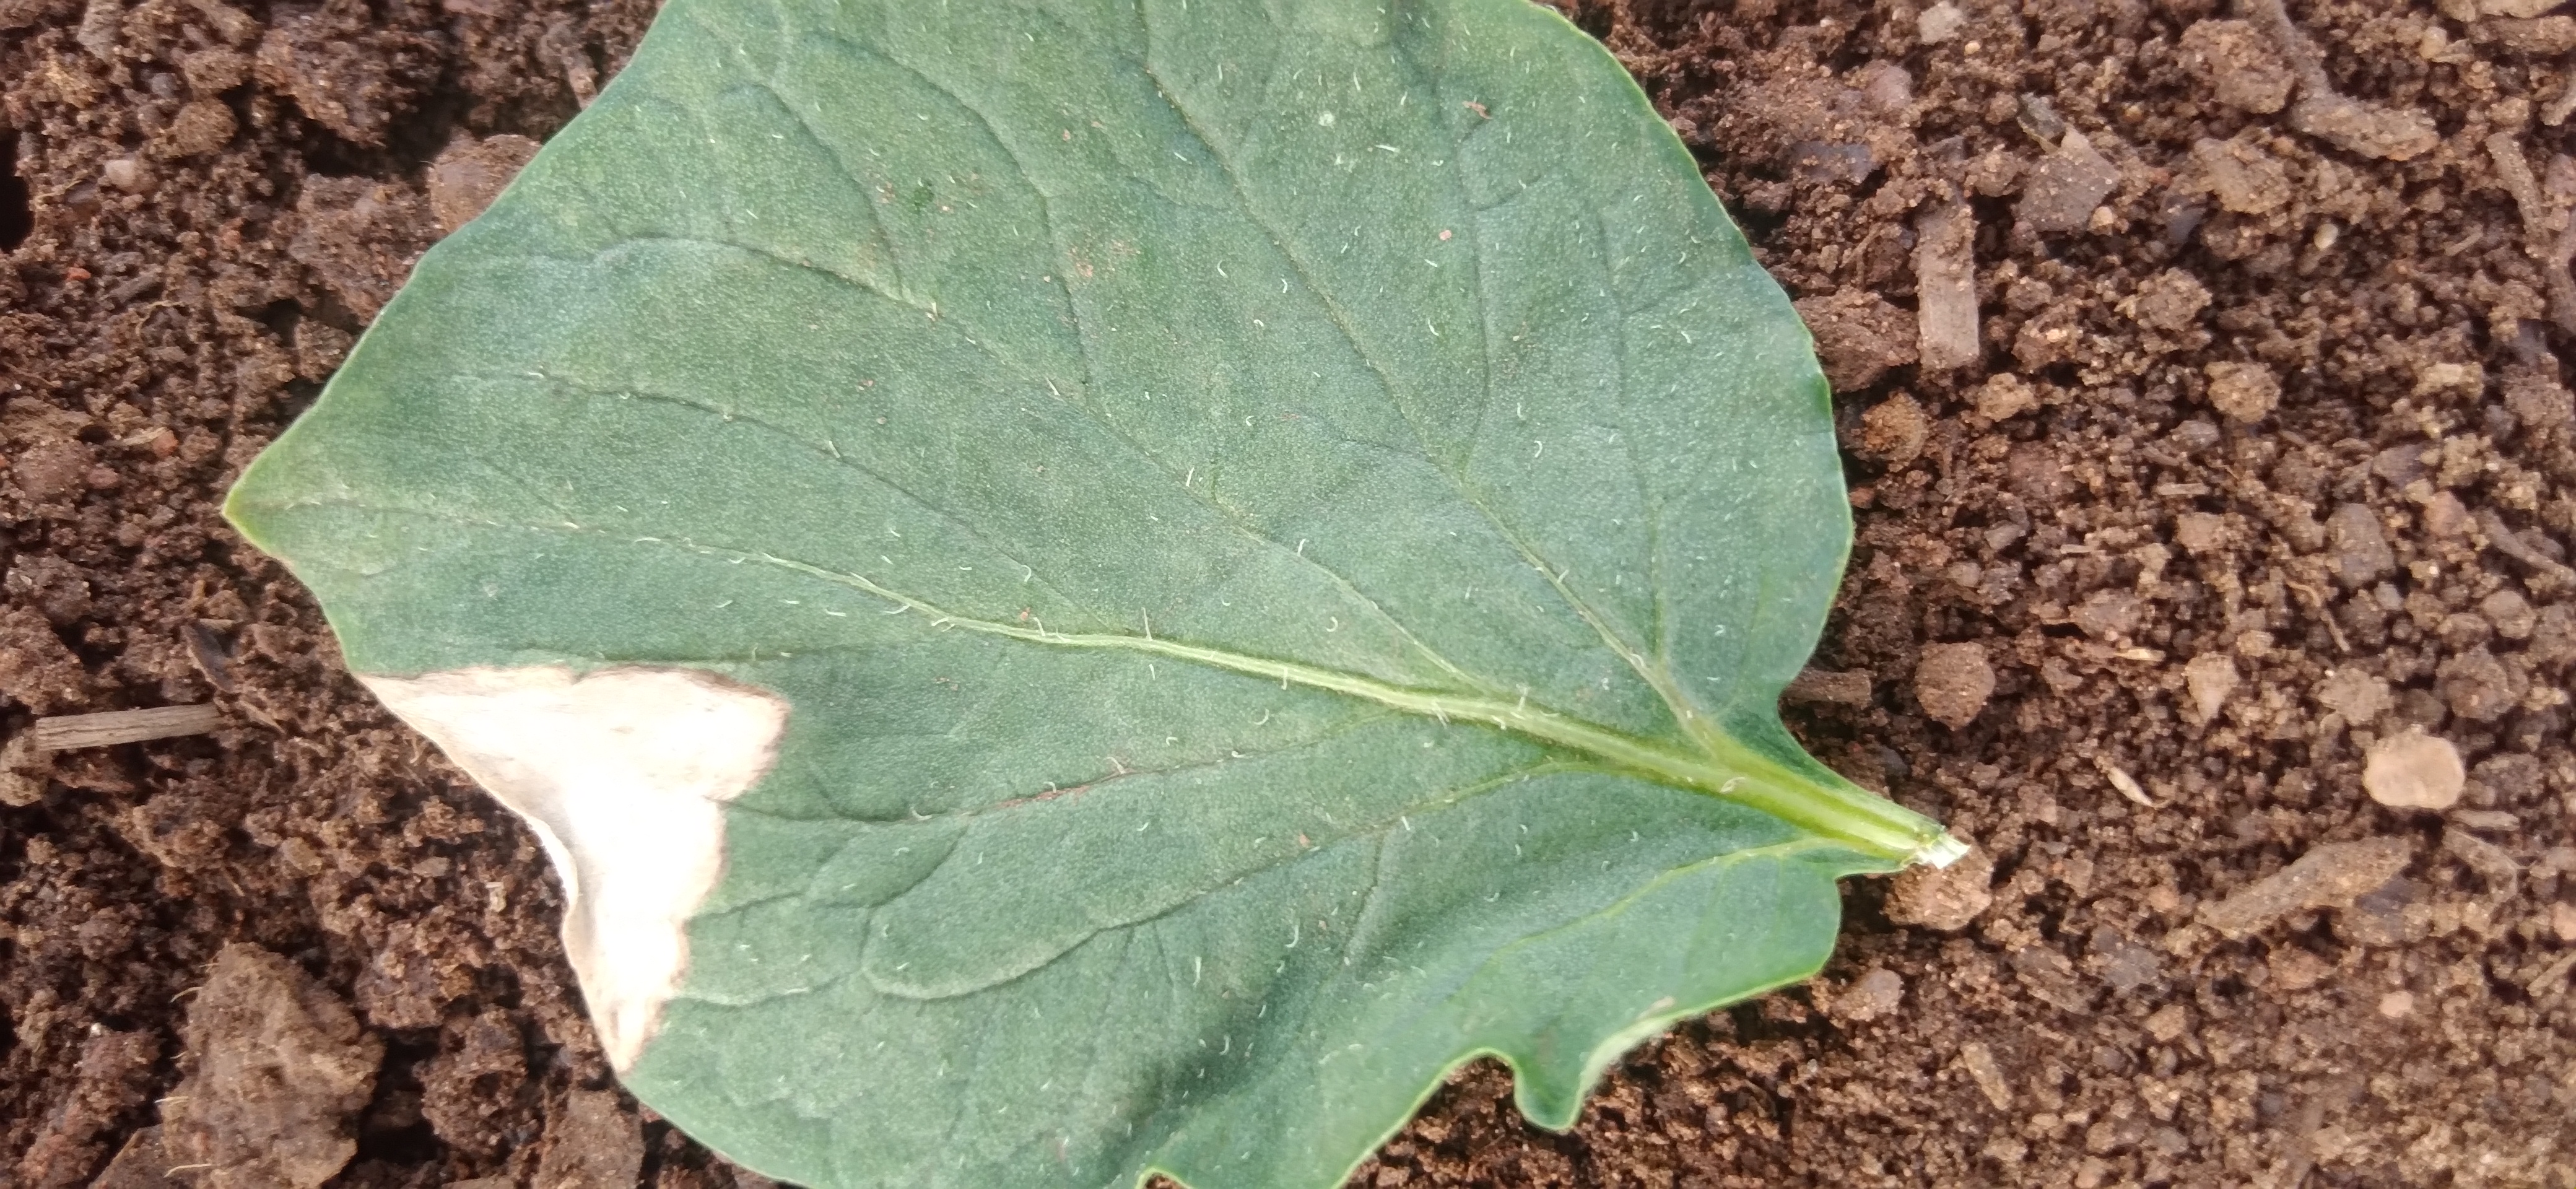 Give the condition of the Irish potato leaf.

early blight
